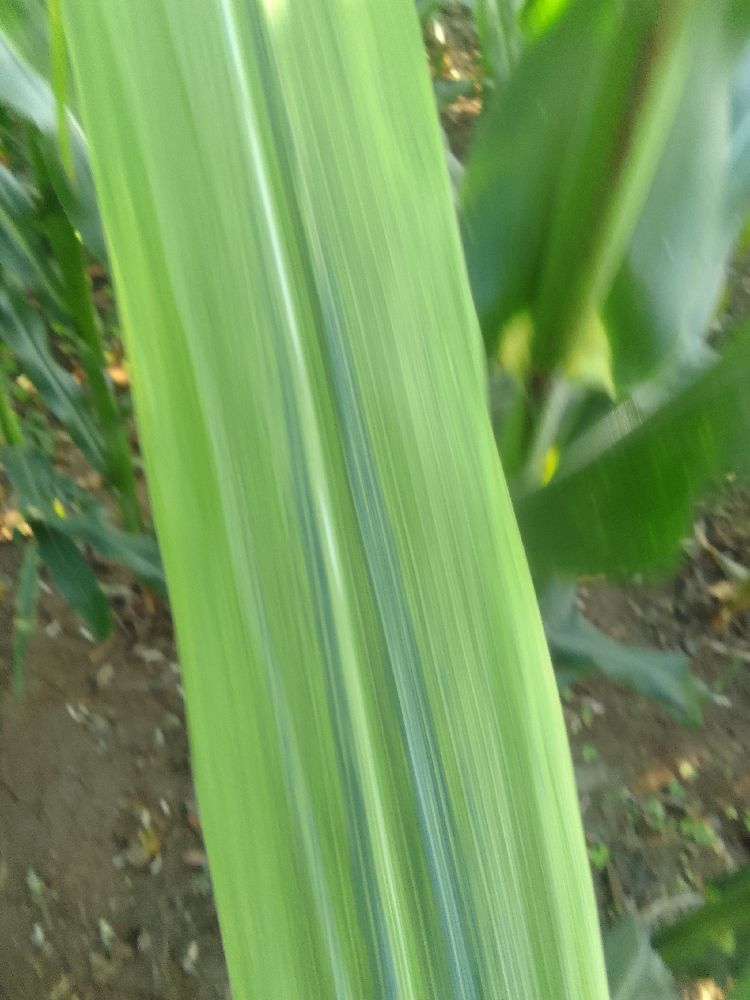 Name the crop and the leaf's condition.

maize, maize lethal necrosis
